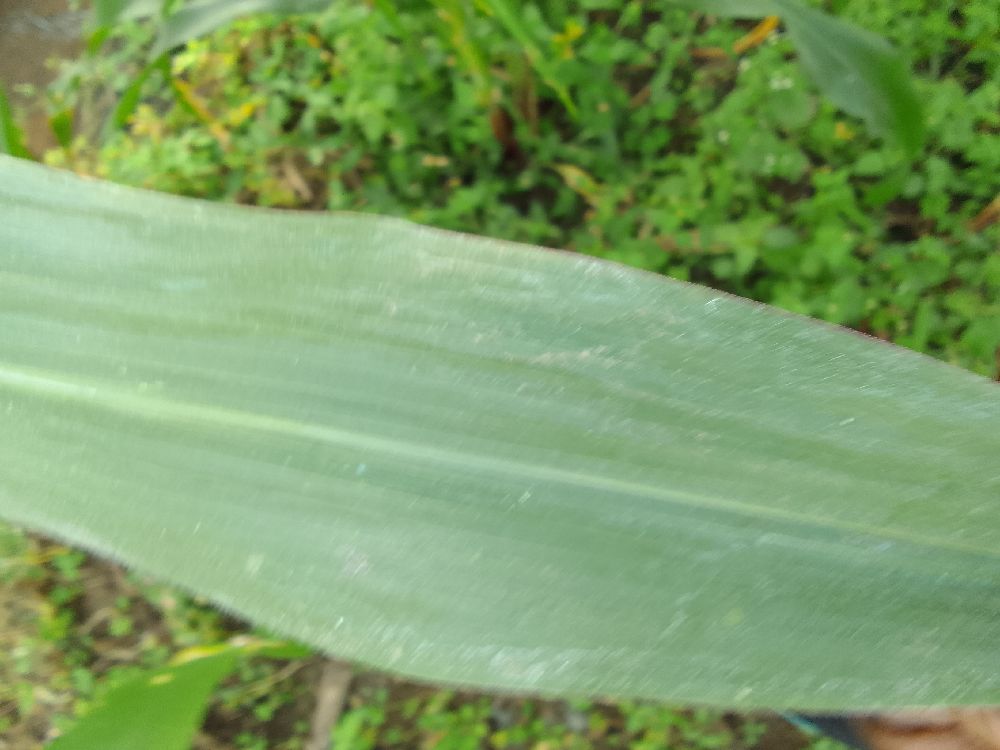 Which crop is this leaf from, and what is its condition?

maize, healthy
